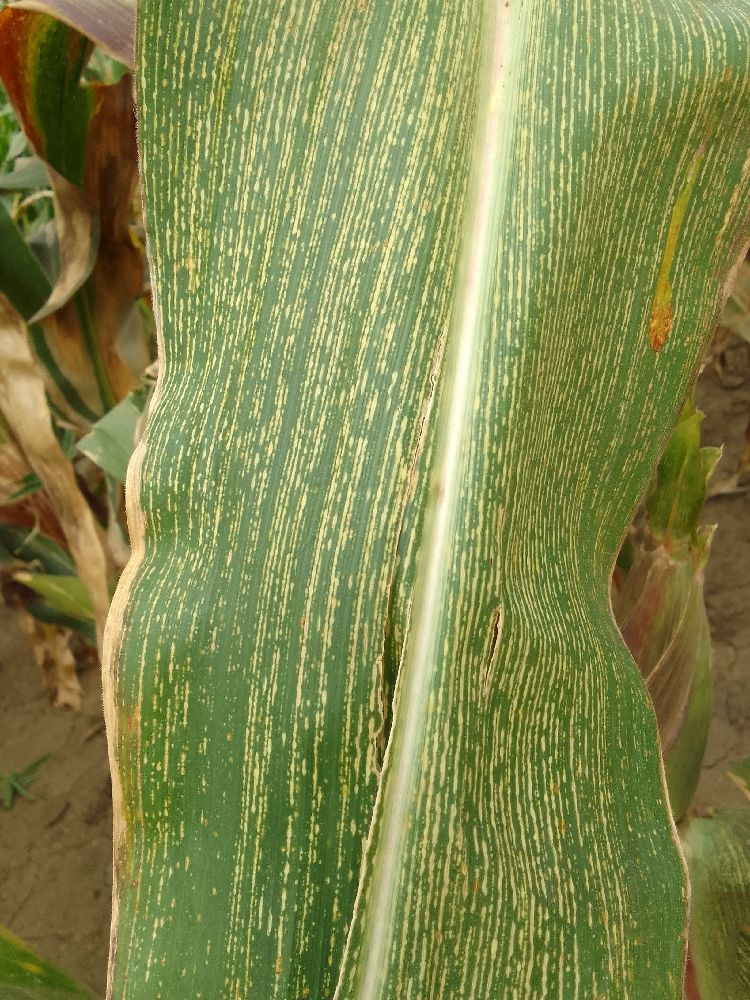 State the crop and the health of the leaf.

maize, maize streak virus
